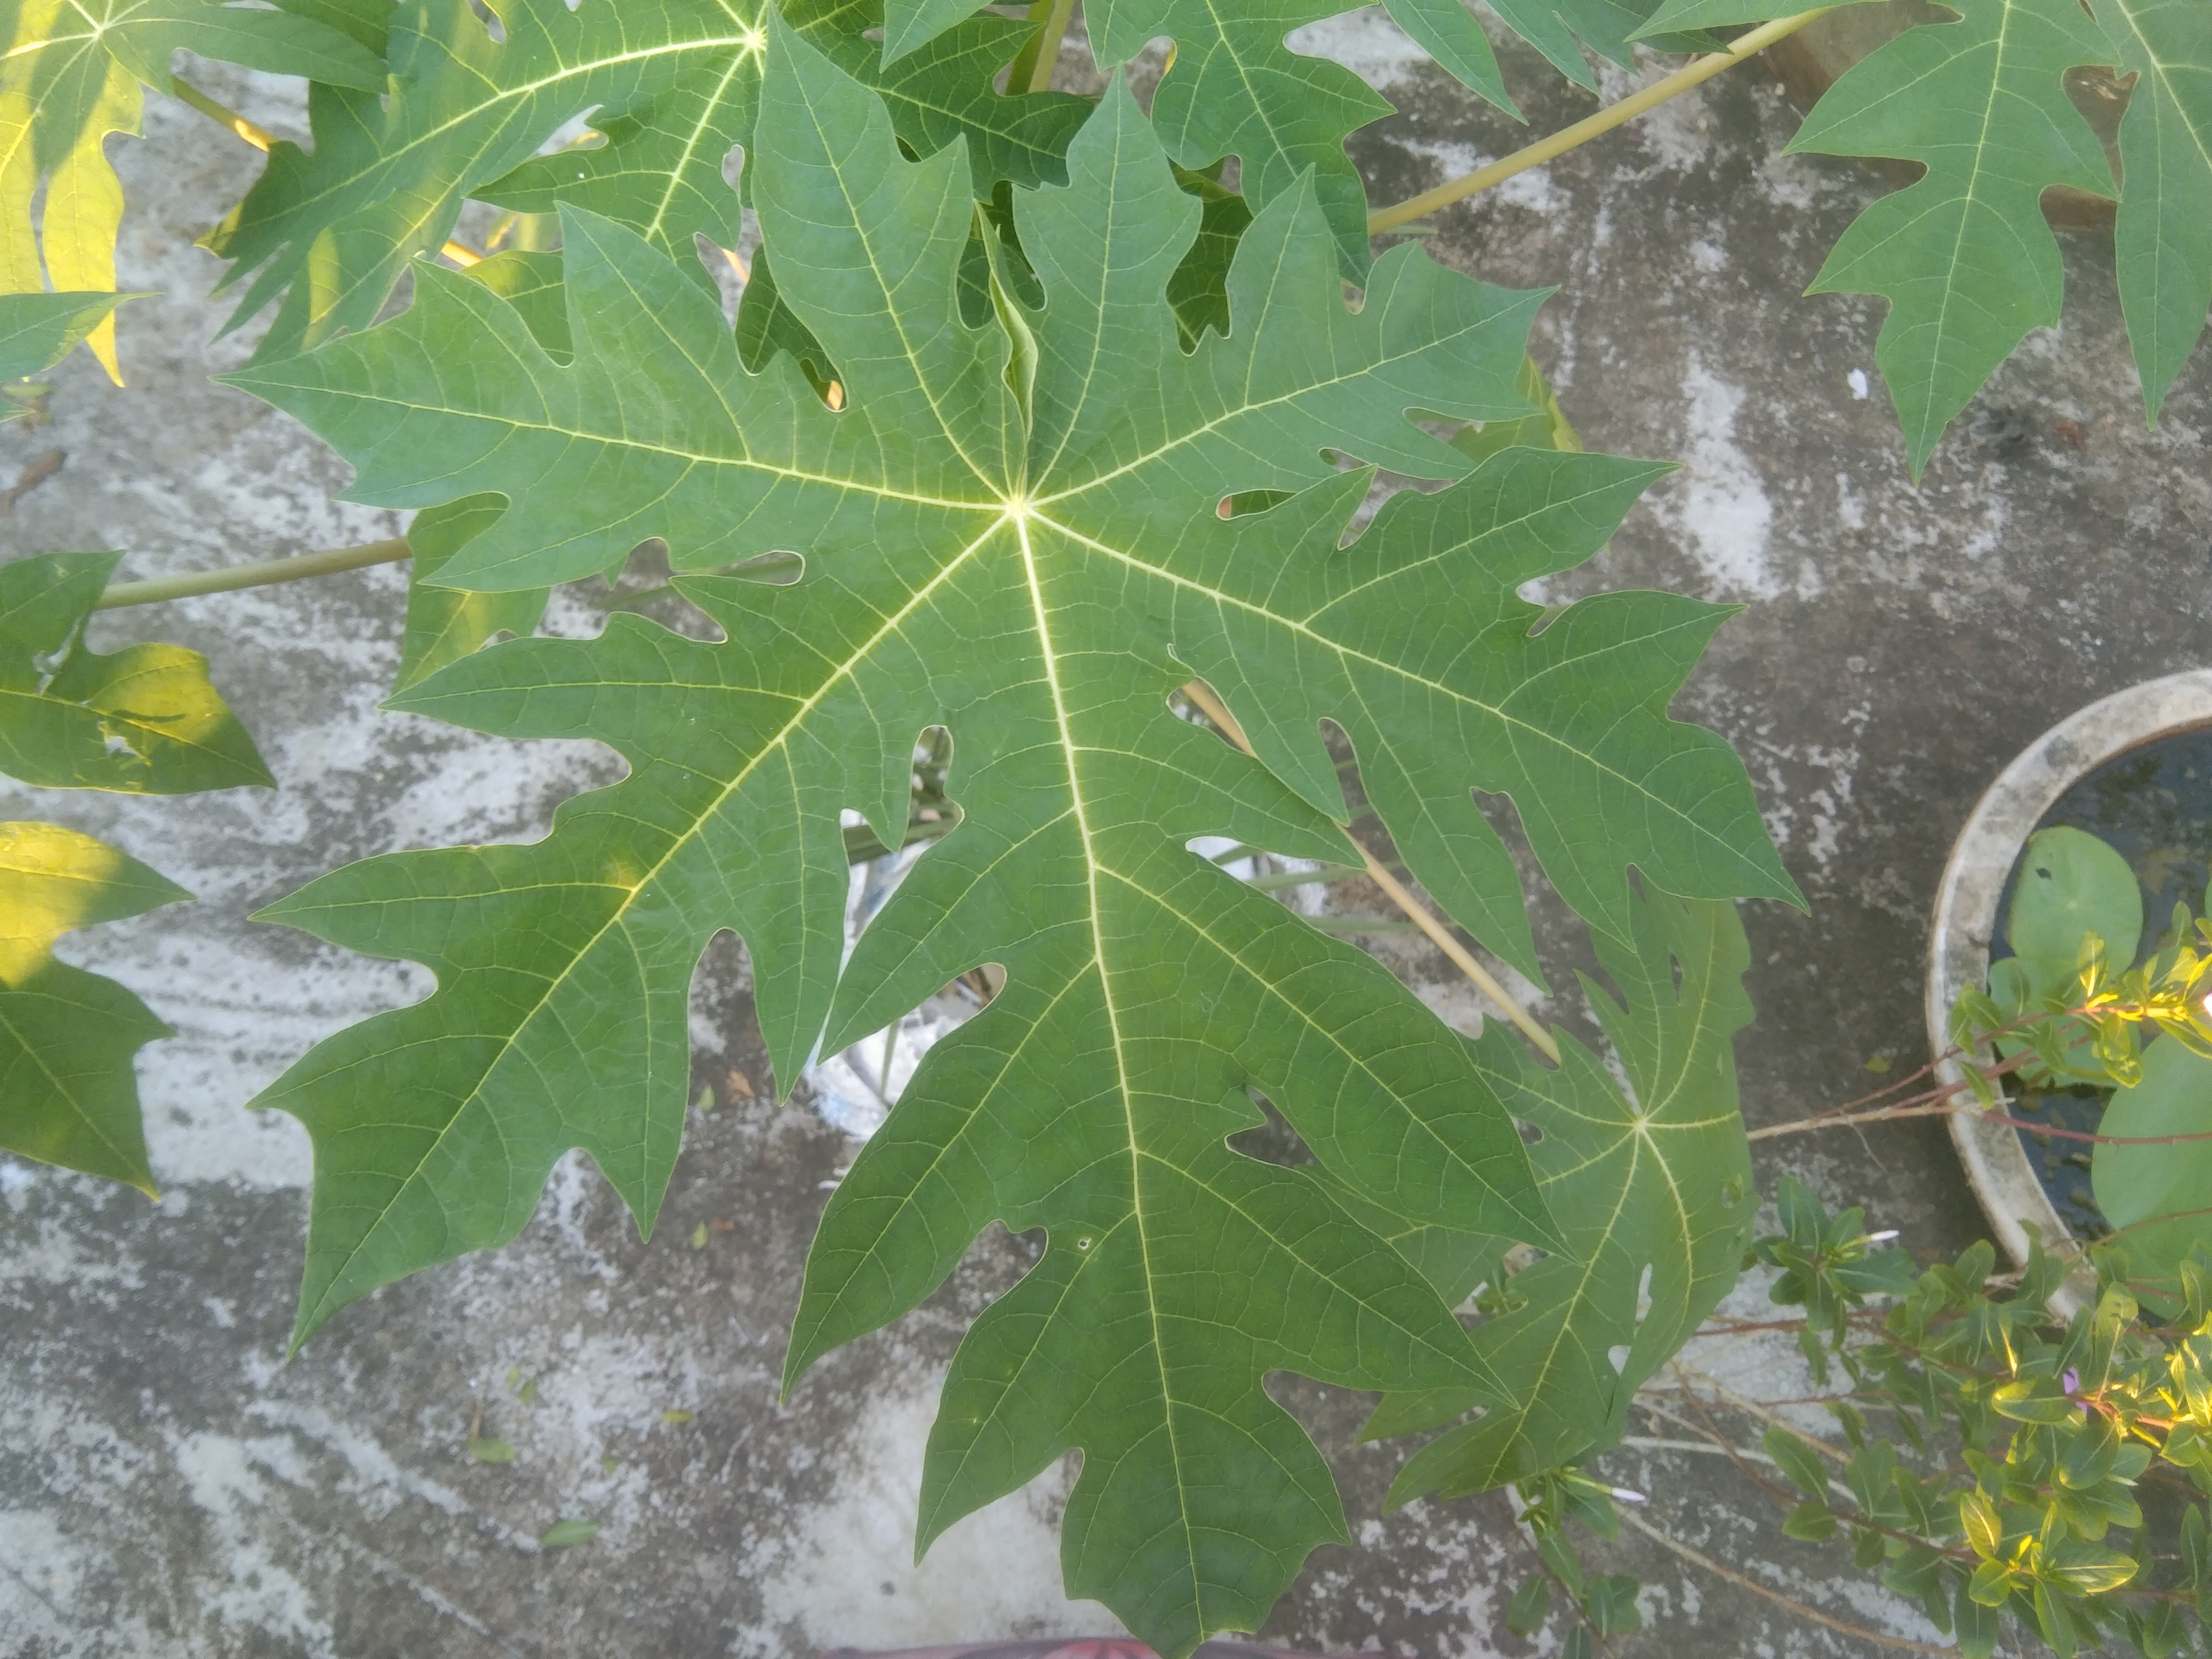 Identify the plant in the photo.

papaya
